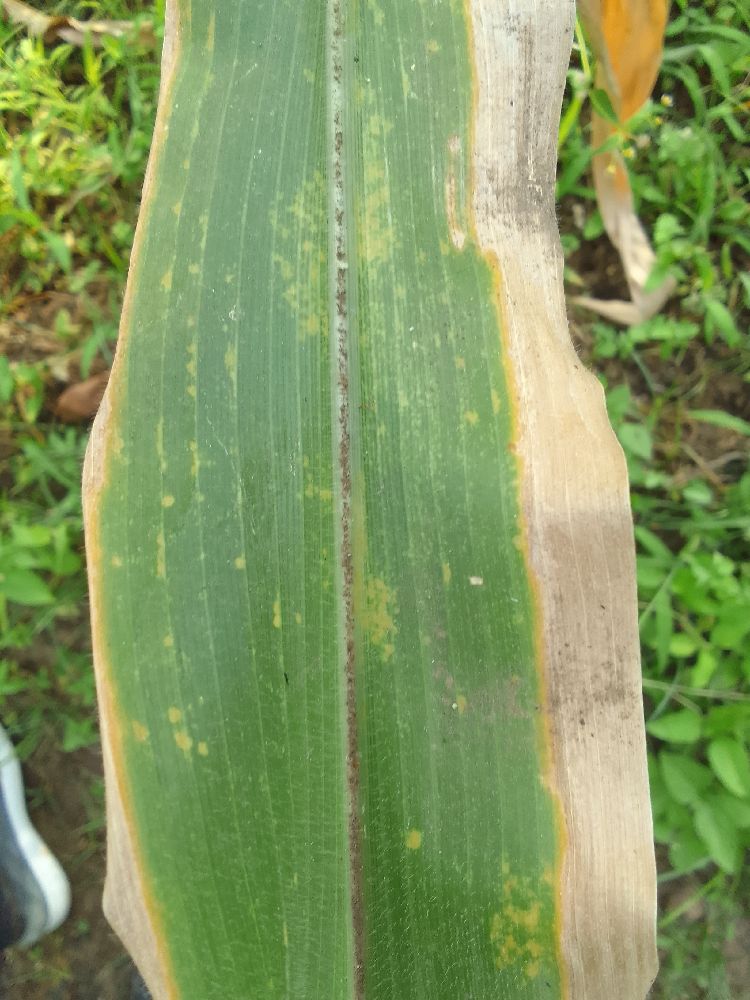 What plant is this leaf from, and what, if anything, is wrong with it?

maize, maize lethal necrosis
